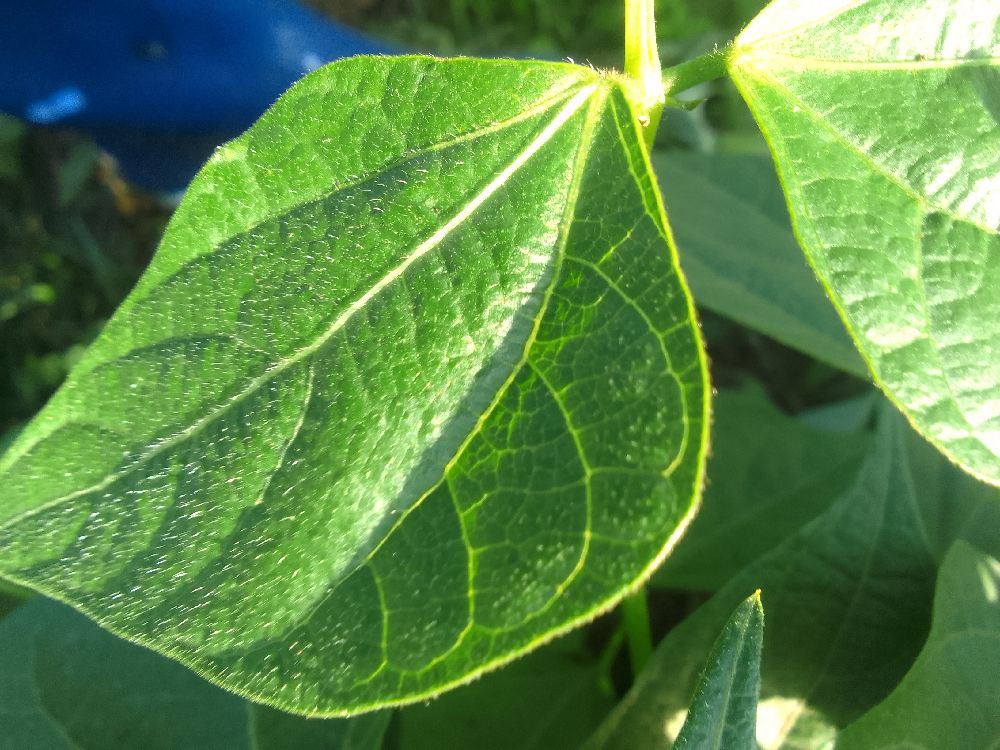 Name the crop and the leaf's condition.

common bean, healthy
